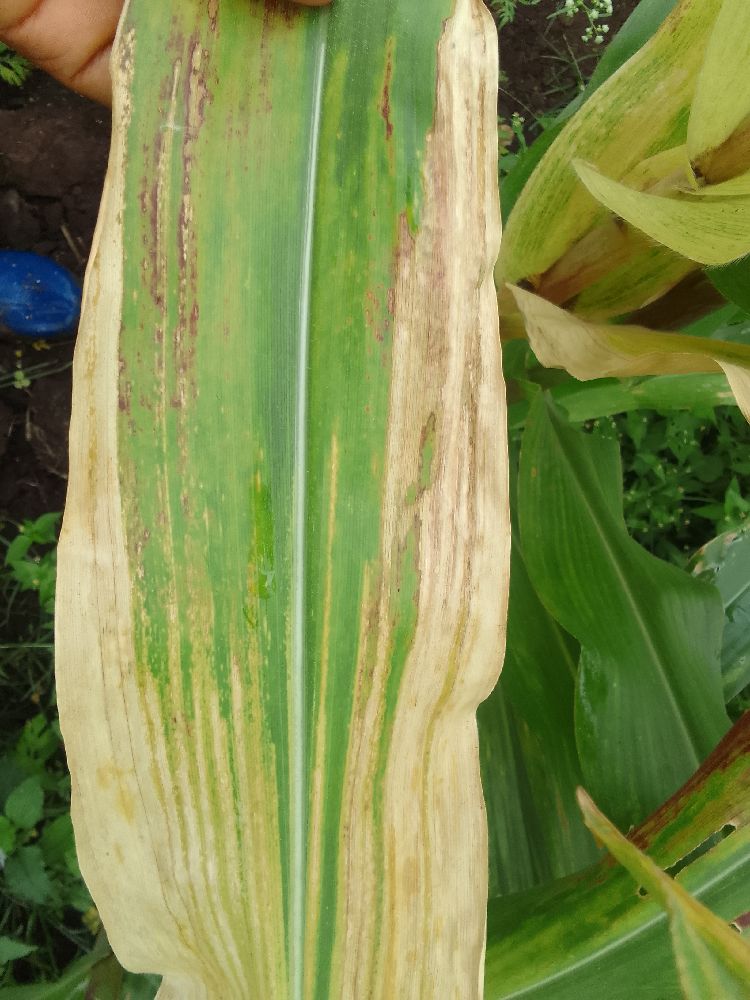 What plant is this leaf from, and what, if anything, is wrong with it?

maize, maize lethal necrosis
